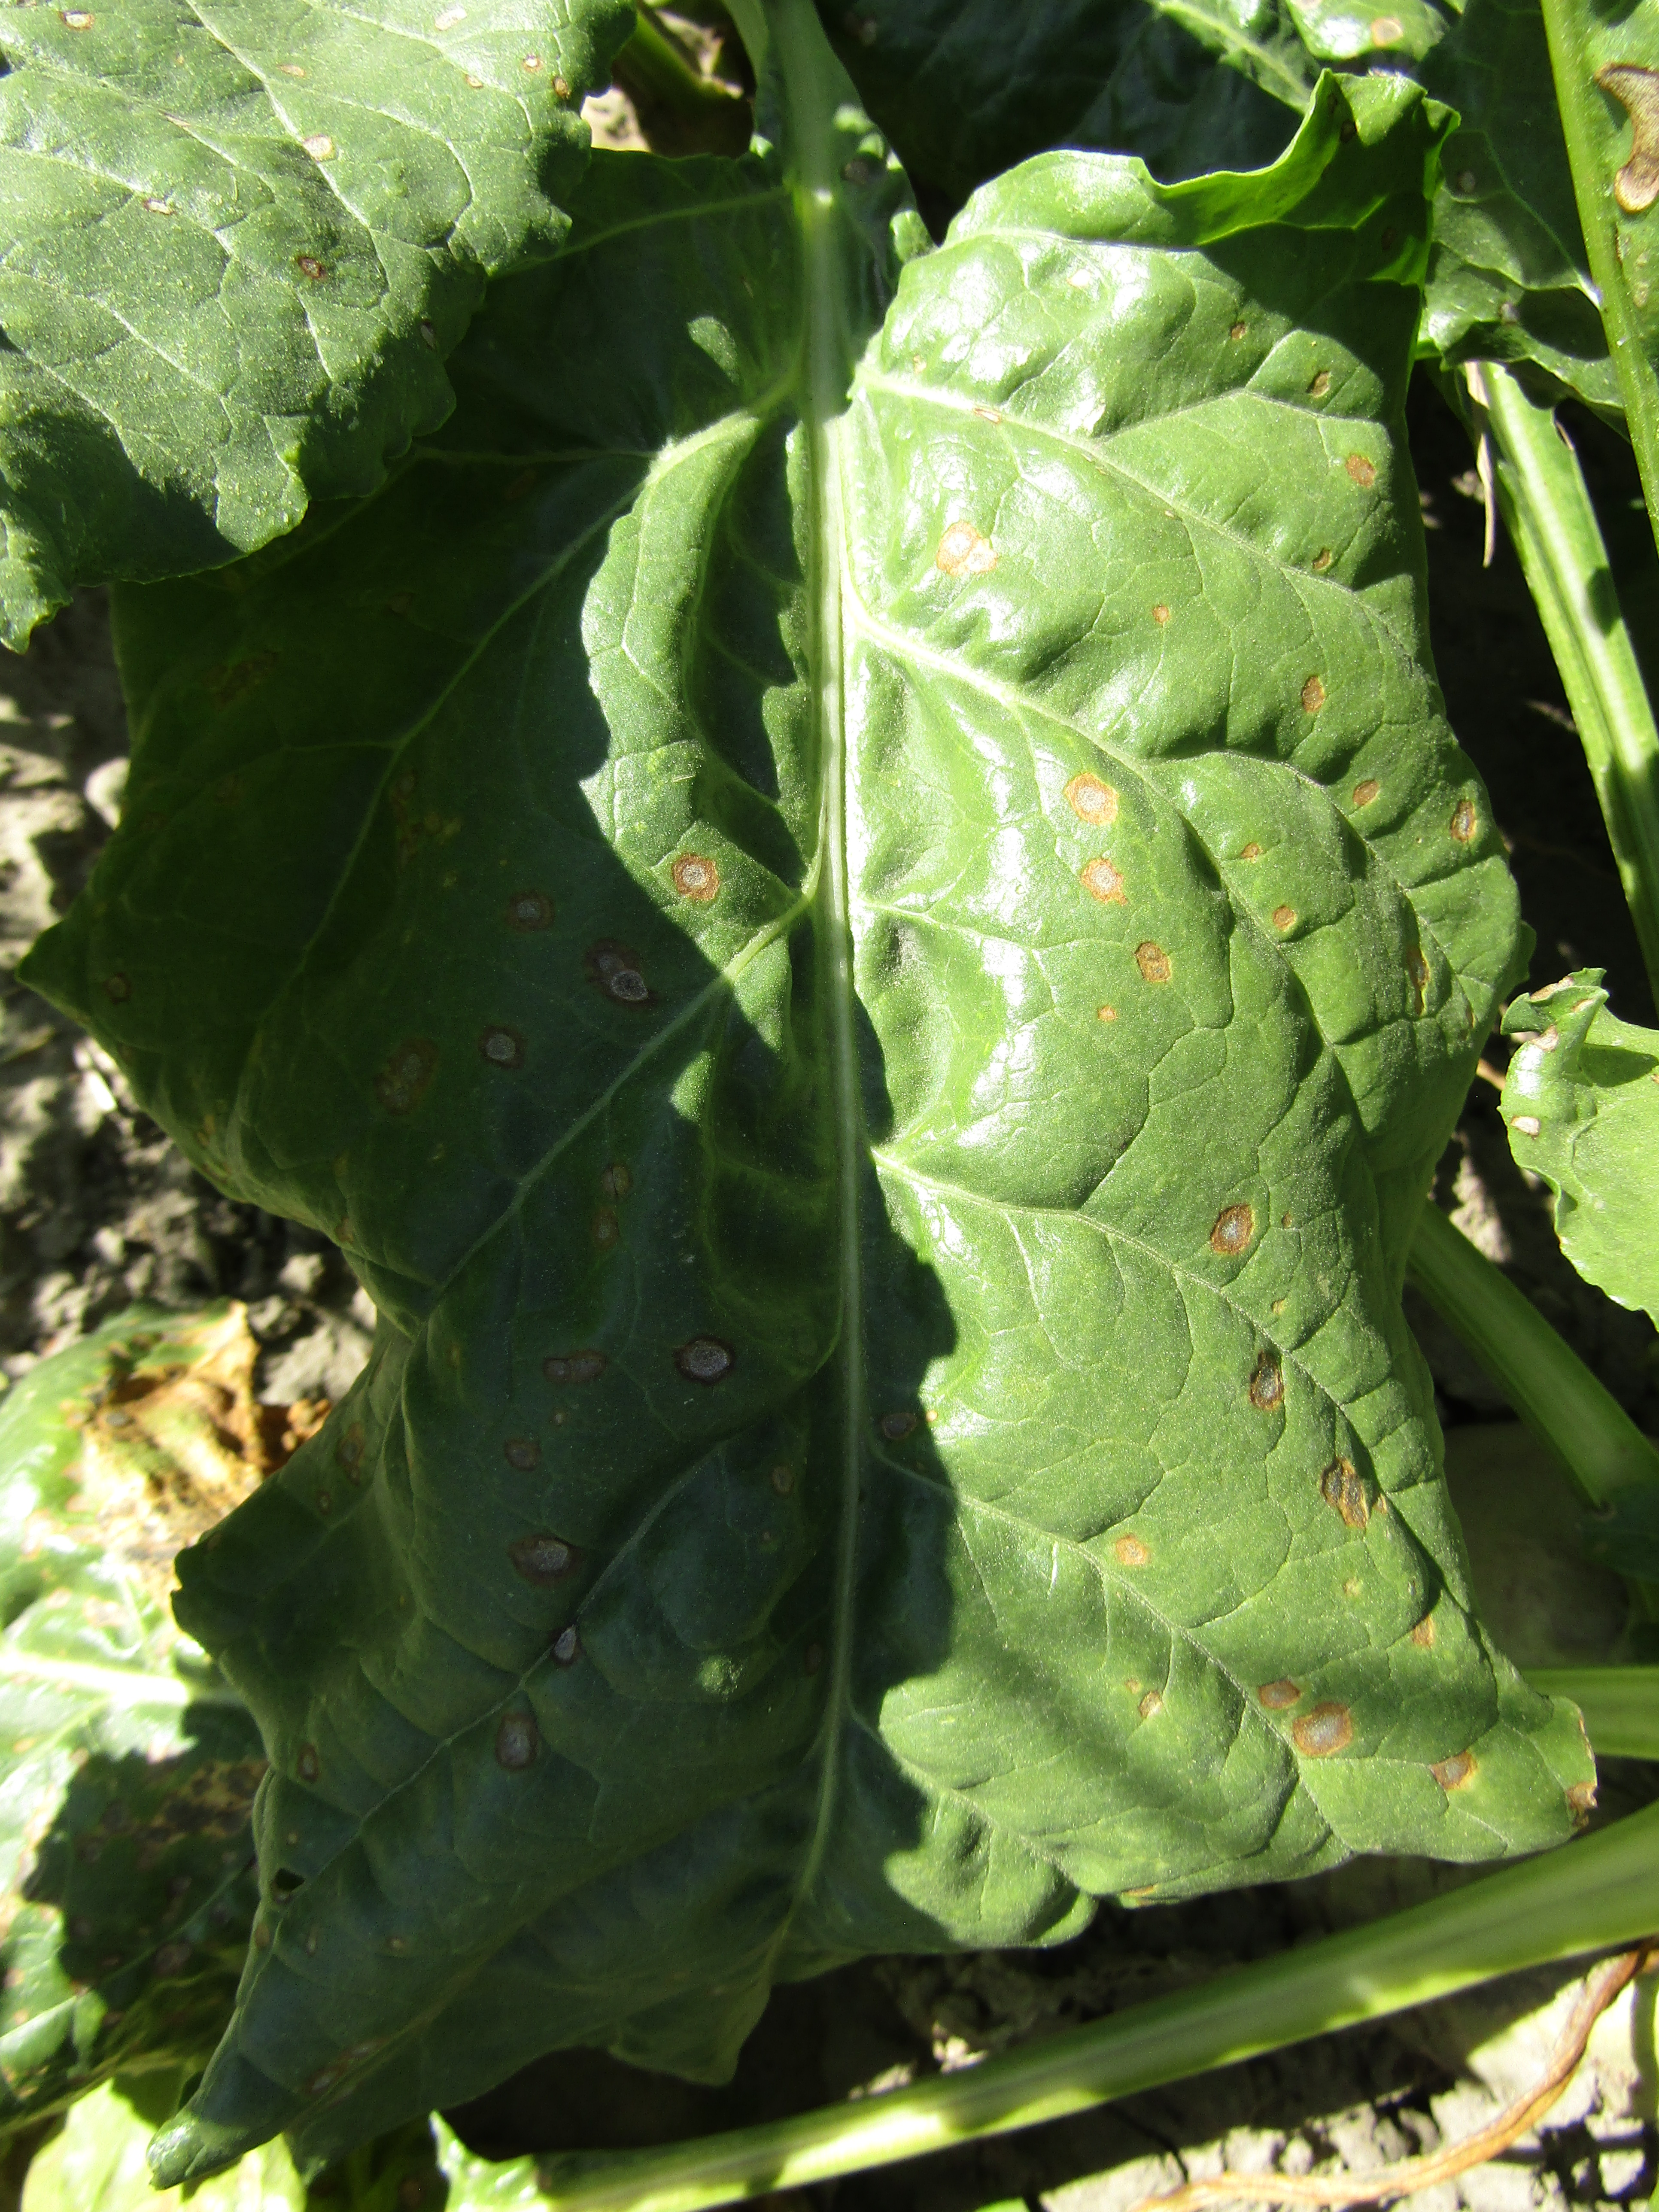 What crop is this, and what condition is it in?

beet, cercospora
